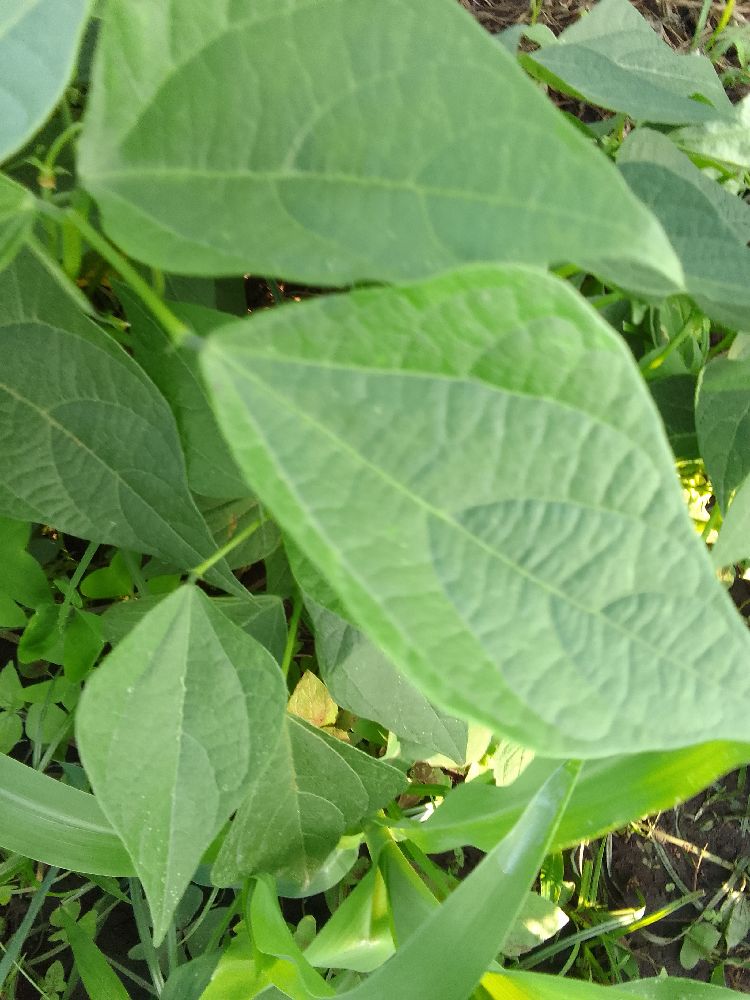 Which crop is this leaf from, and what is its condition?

common bean, healthy
